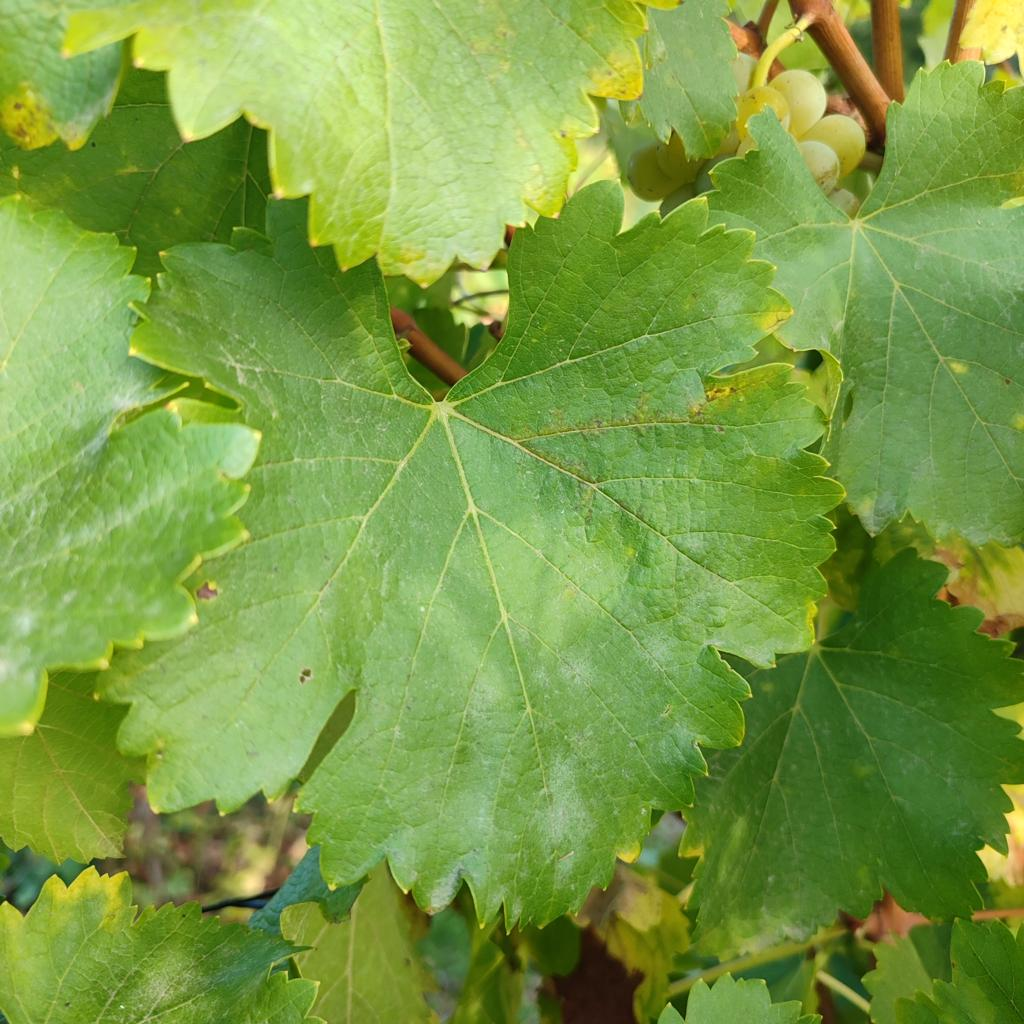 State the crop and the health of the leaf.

grapevine, powdery mildew
